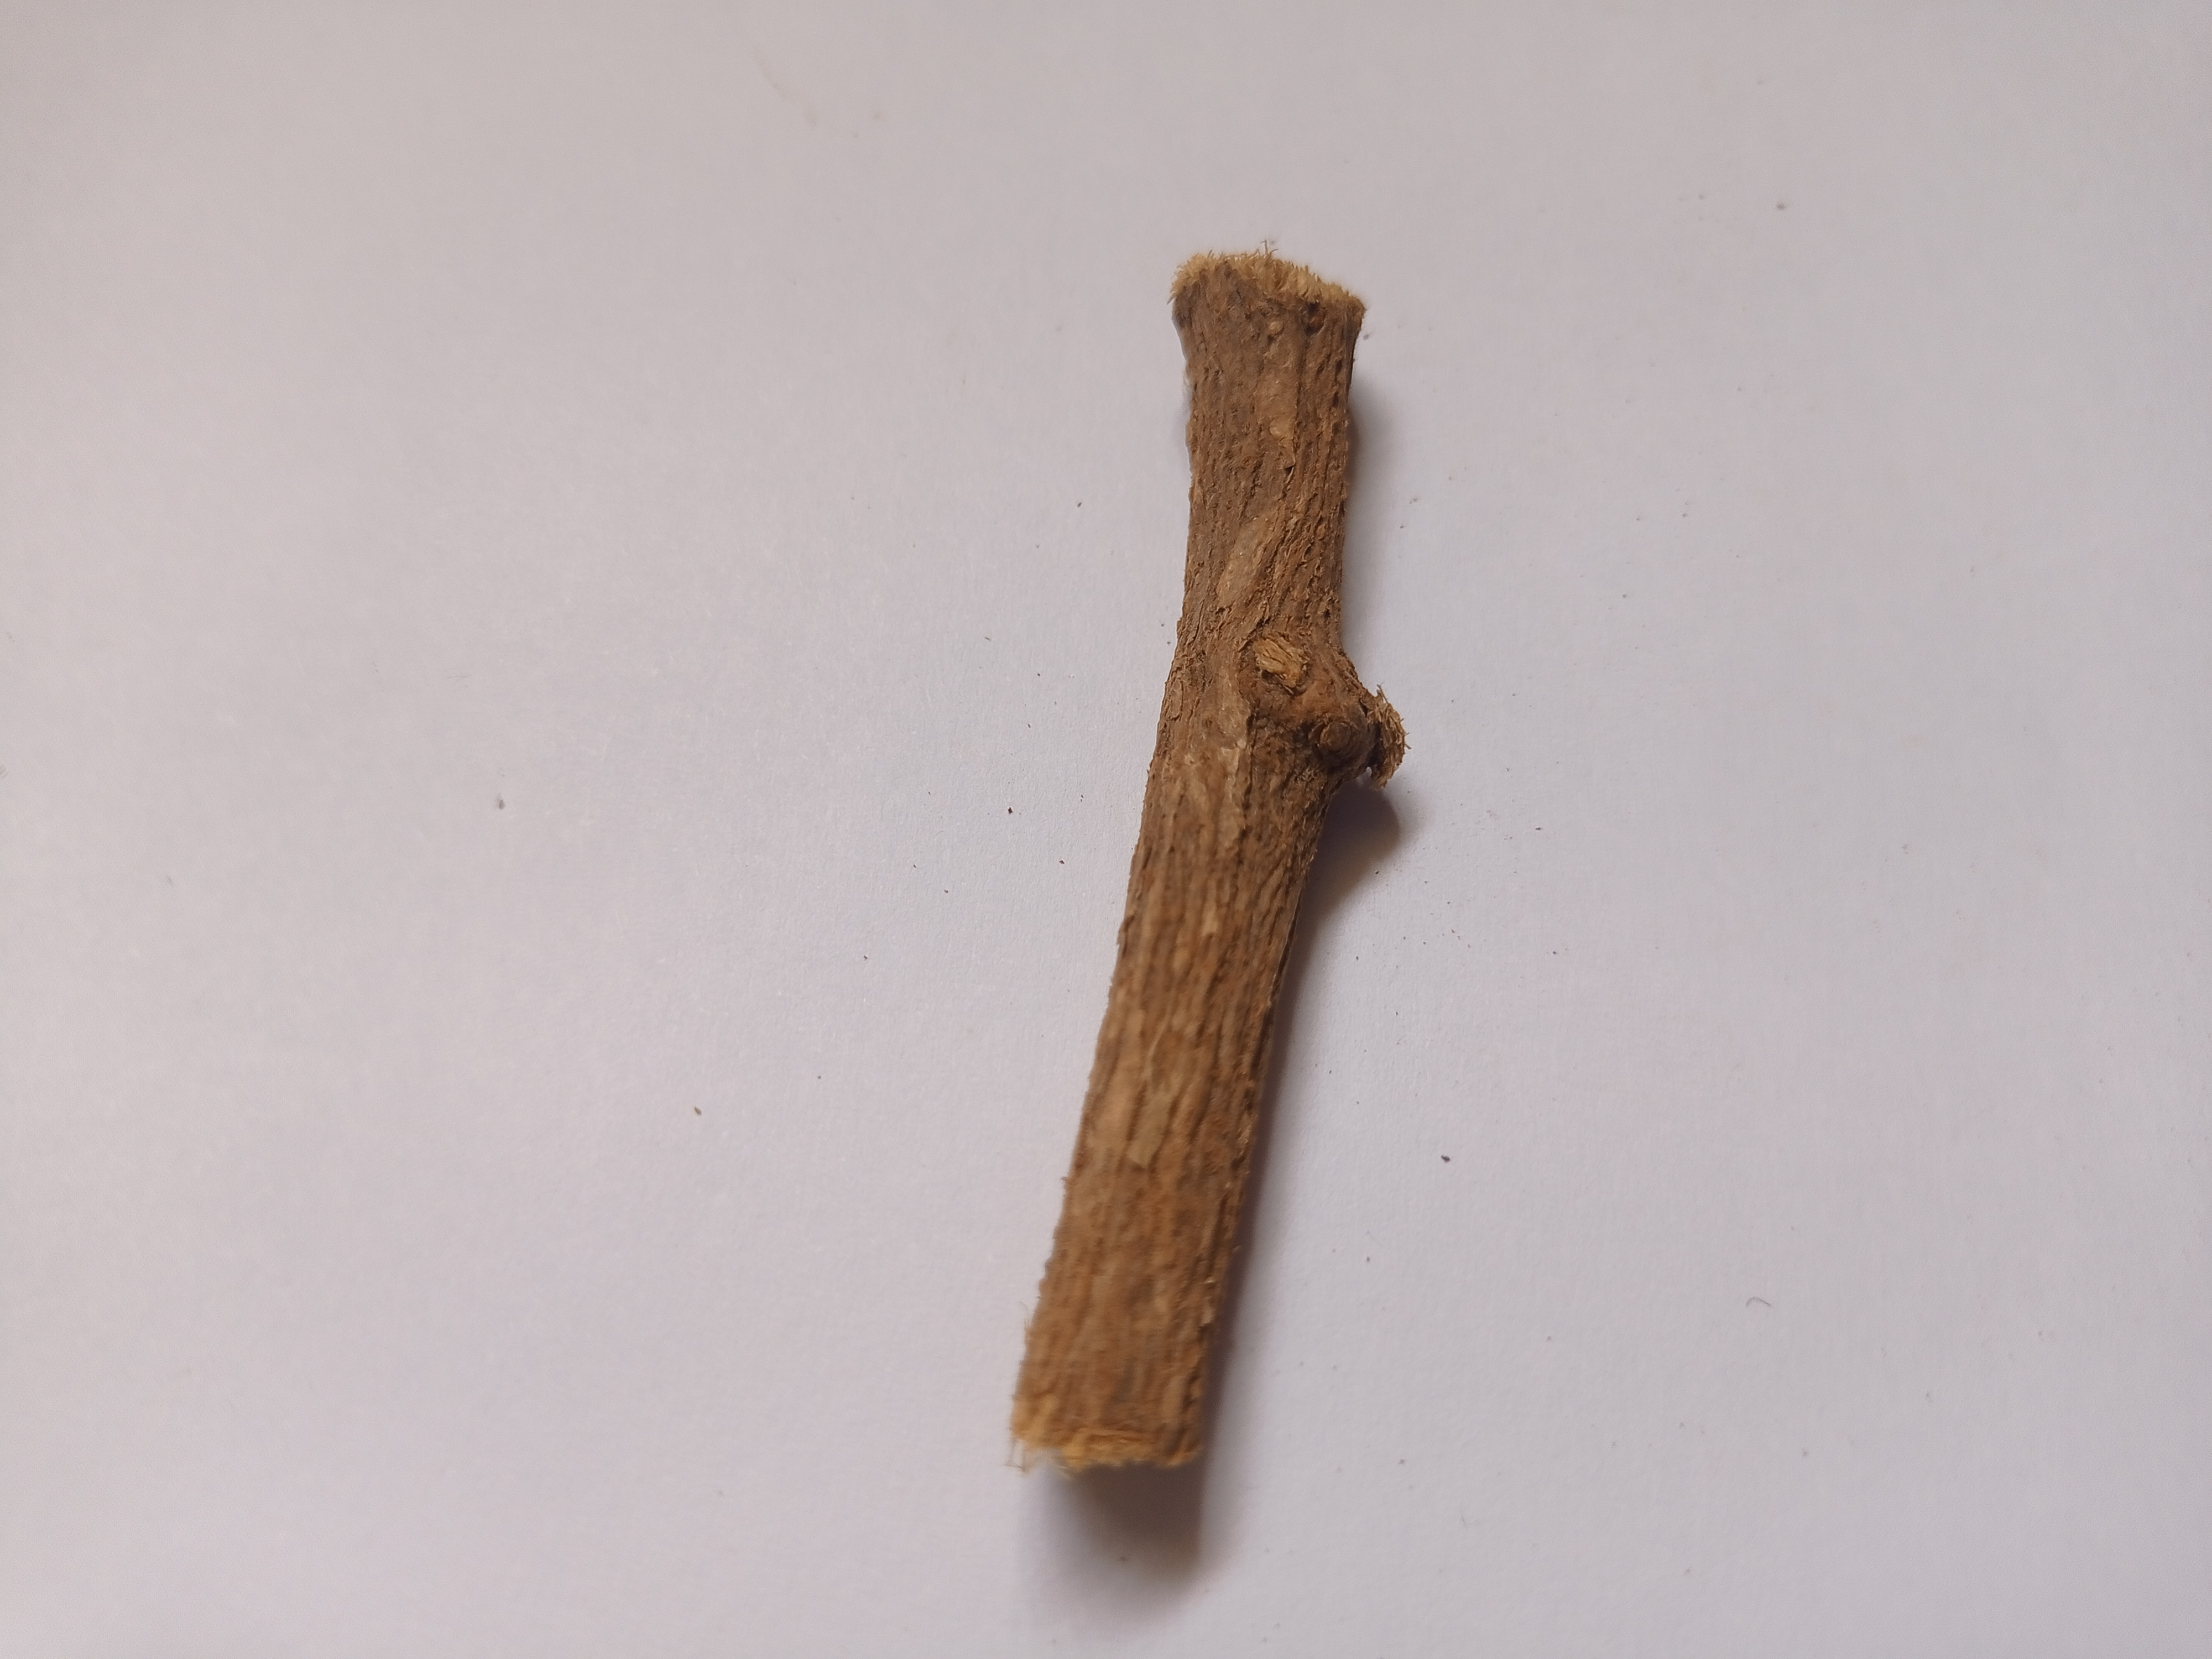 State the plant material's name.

jesthamadh
